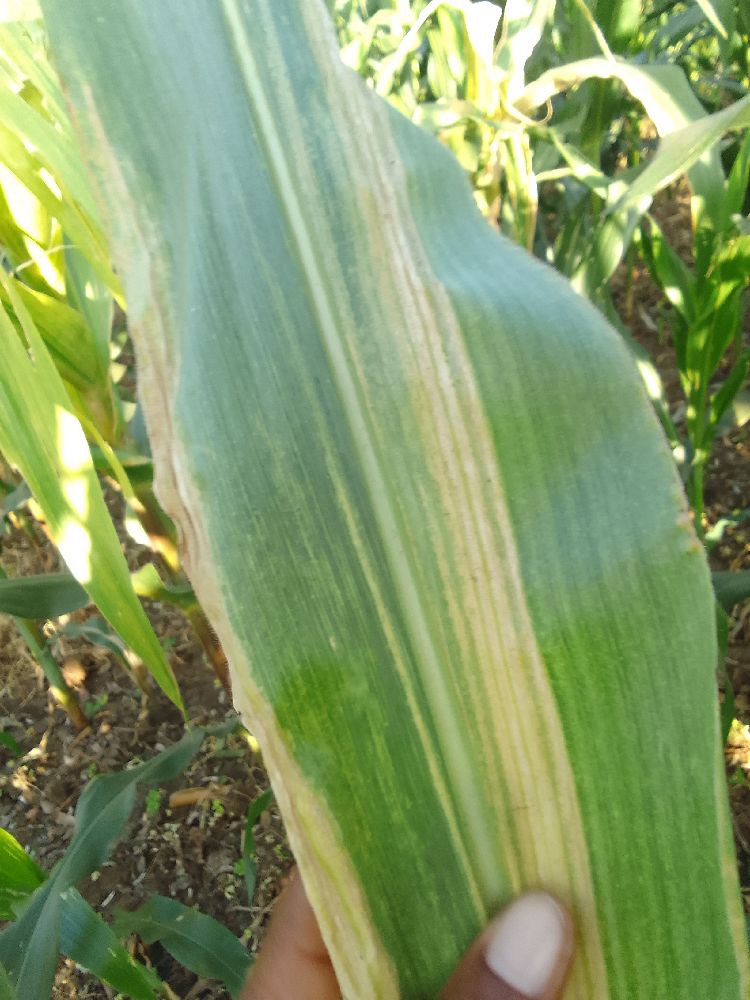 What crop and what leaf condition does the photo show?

maize, maize lethal necrosis
